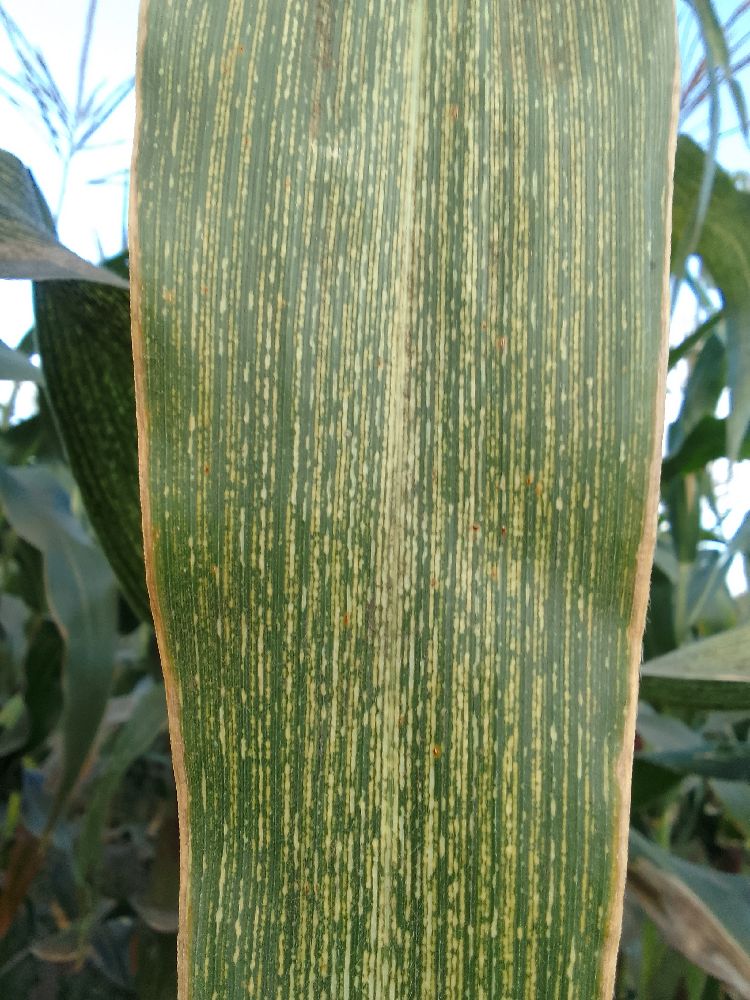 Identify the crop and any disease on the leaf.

maize, maize streak virus
